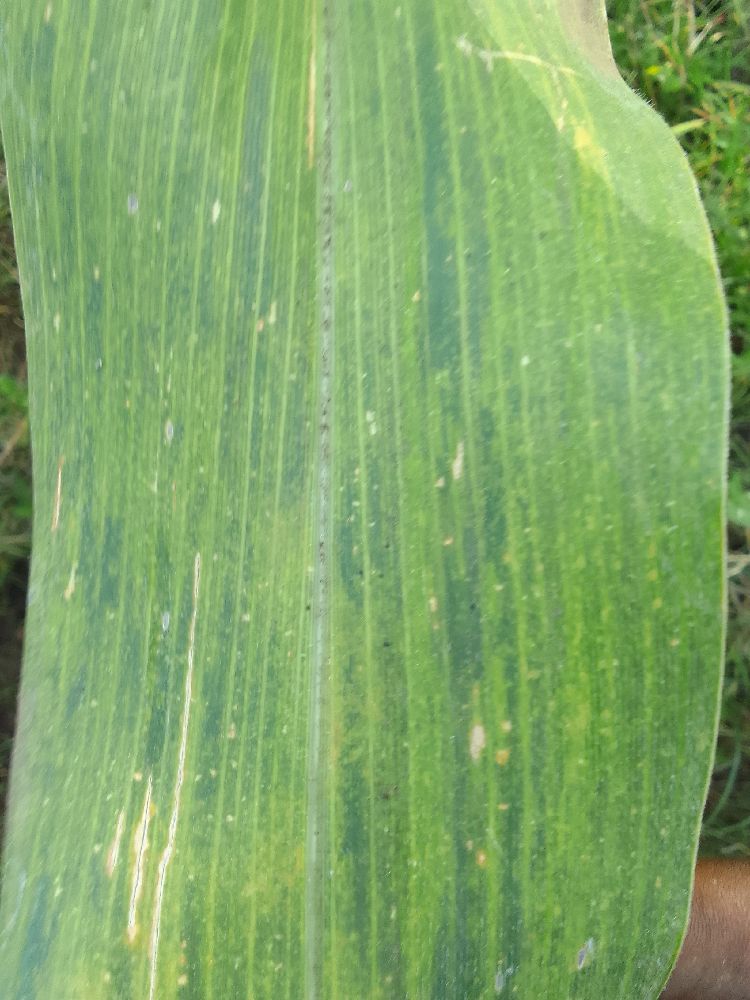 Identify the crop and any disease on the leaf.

maize, maize lethal necrosis
